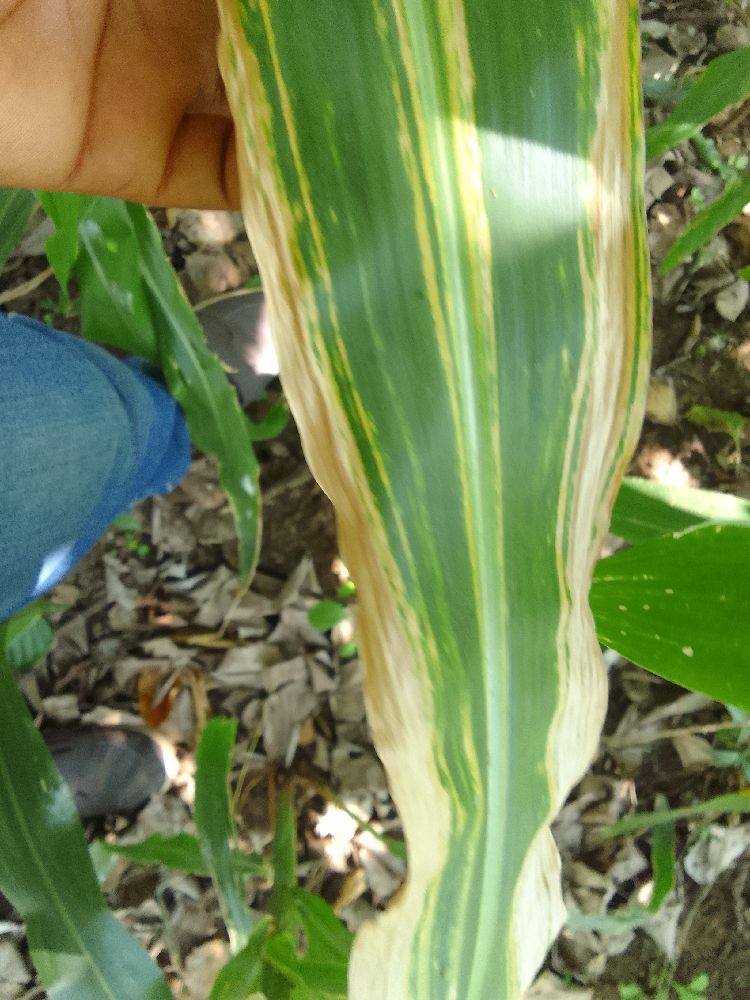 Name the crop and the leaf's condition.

maize, maize lethal necrosis
